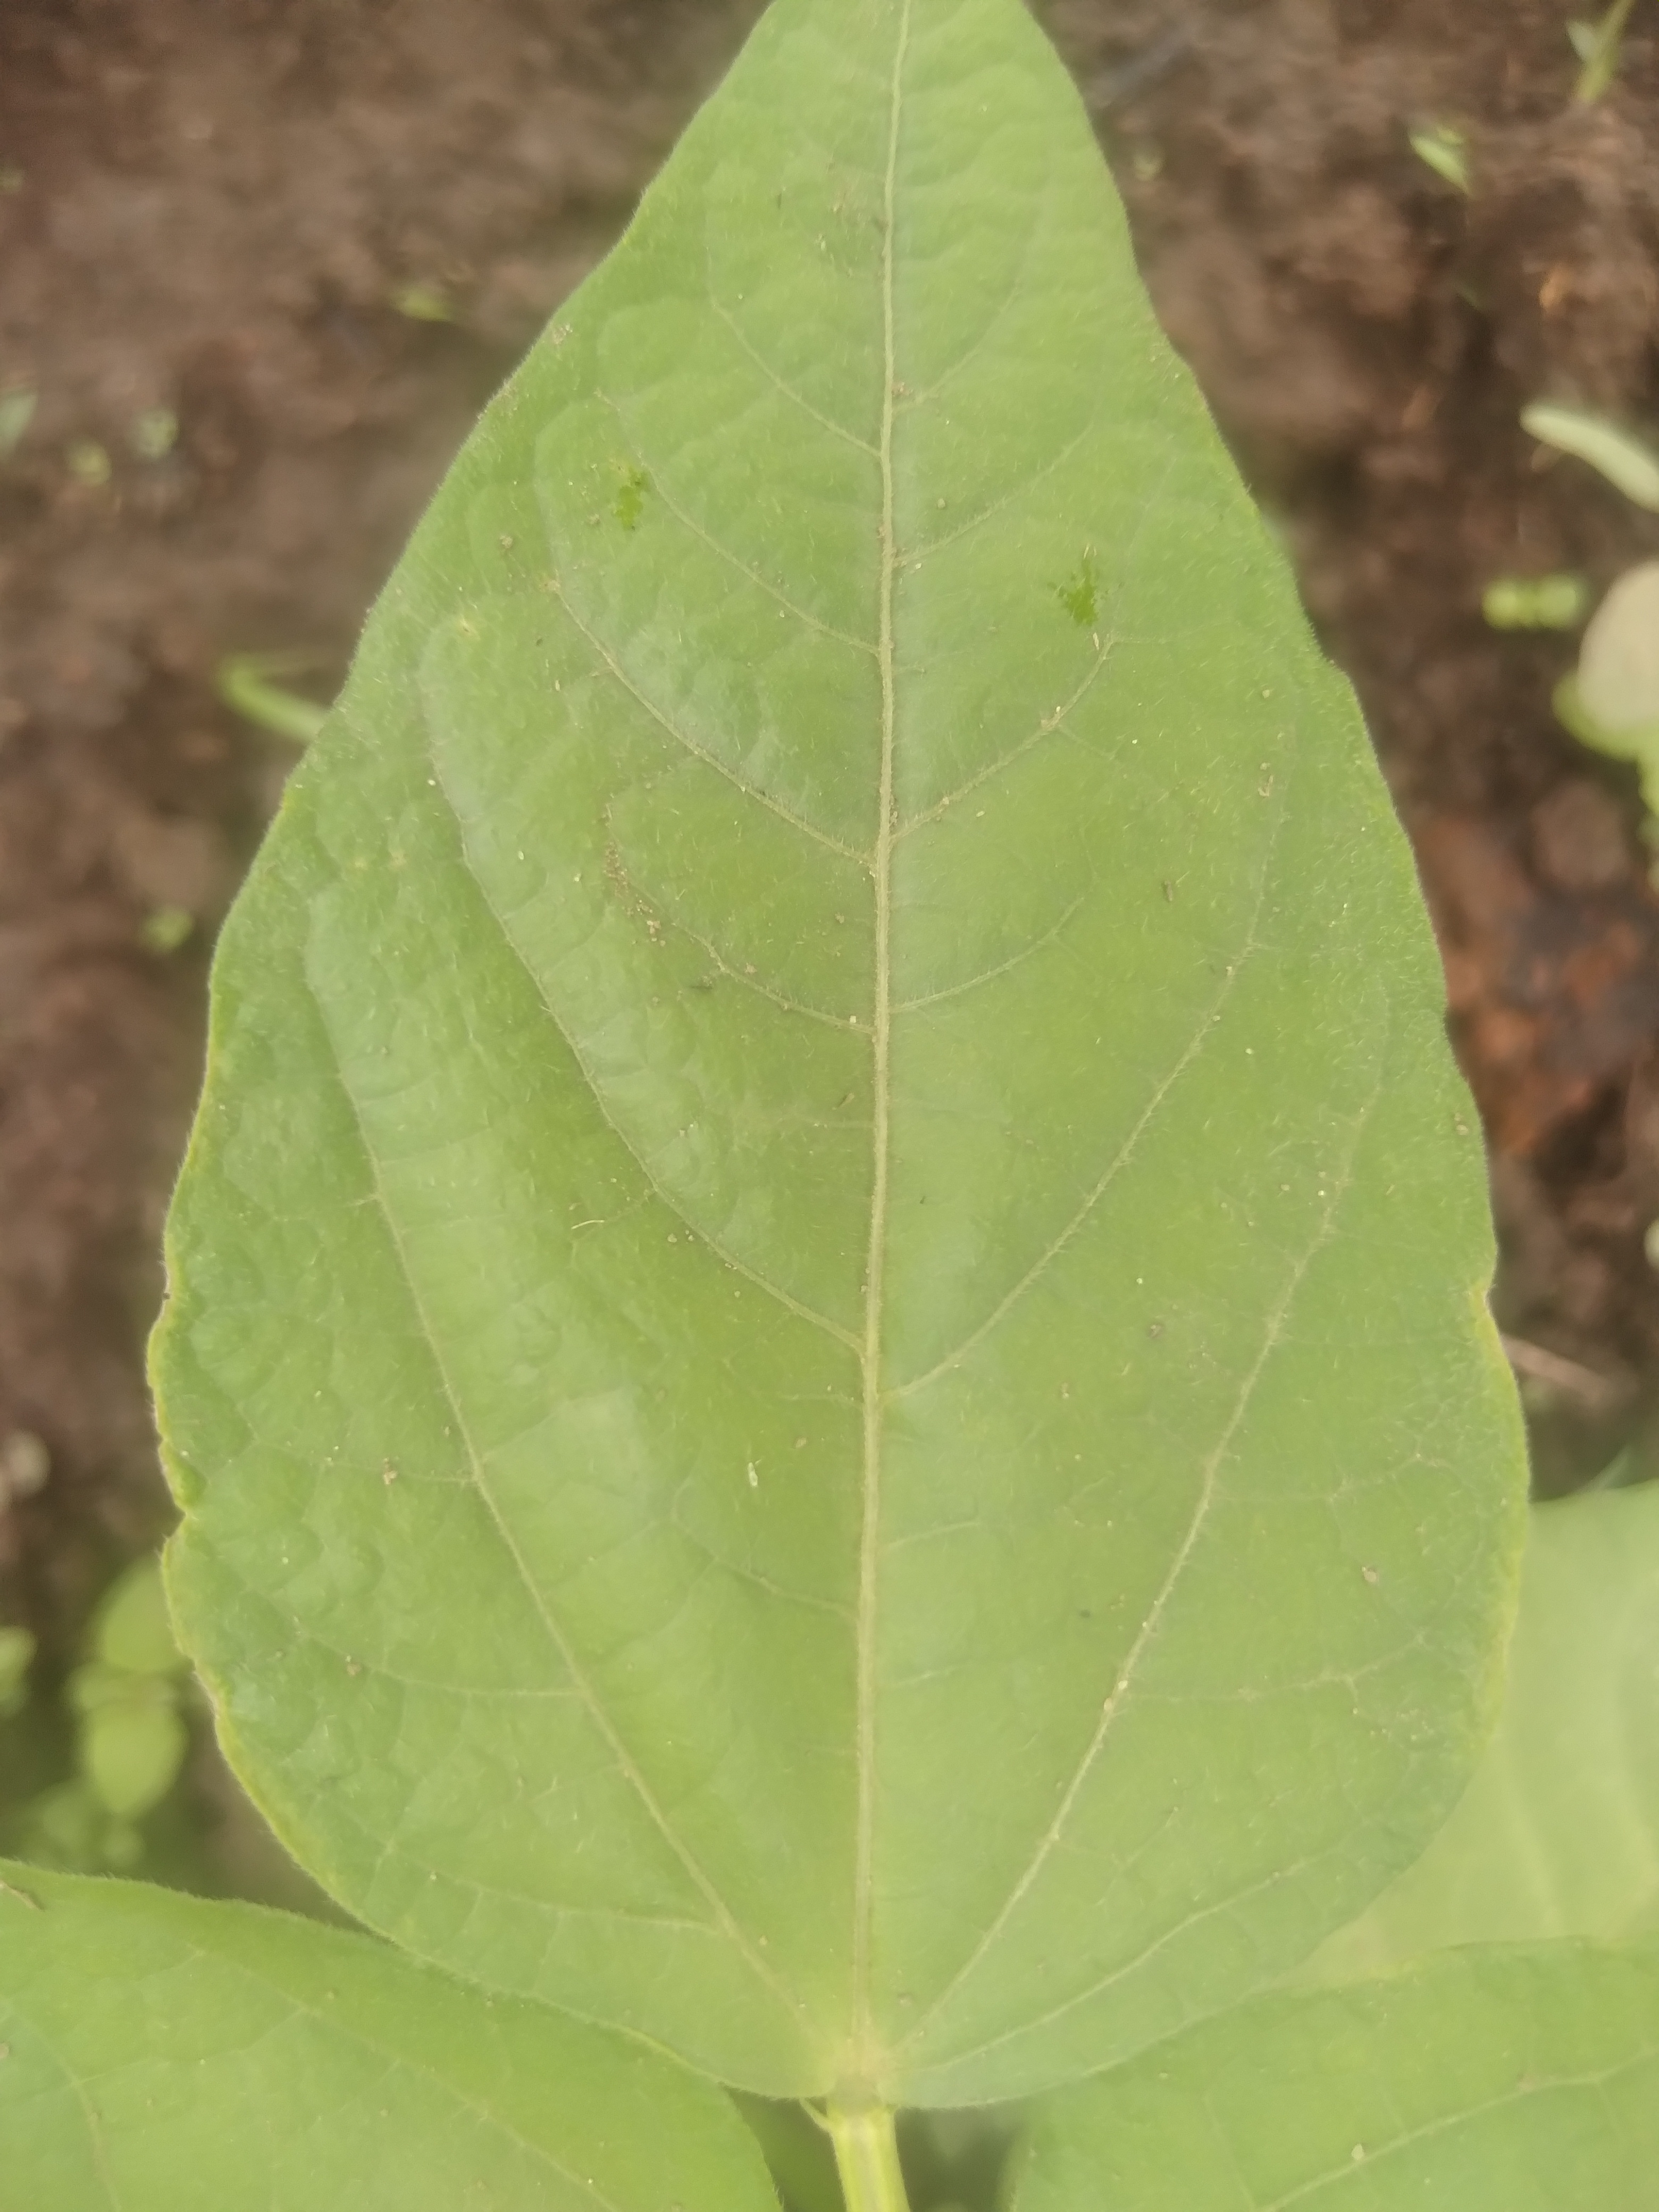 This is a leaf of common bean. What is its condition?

healthy
